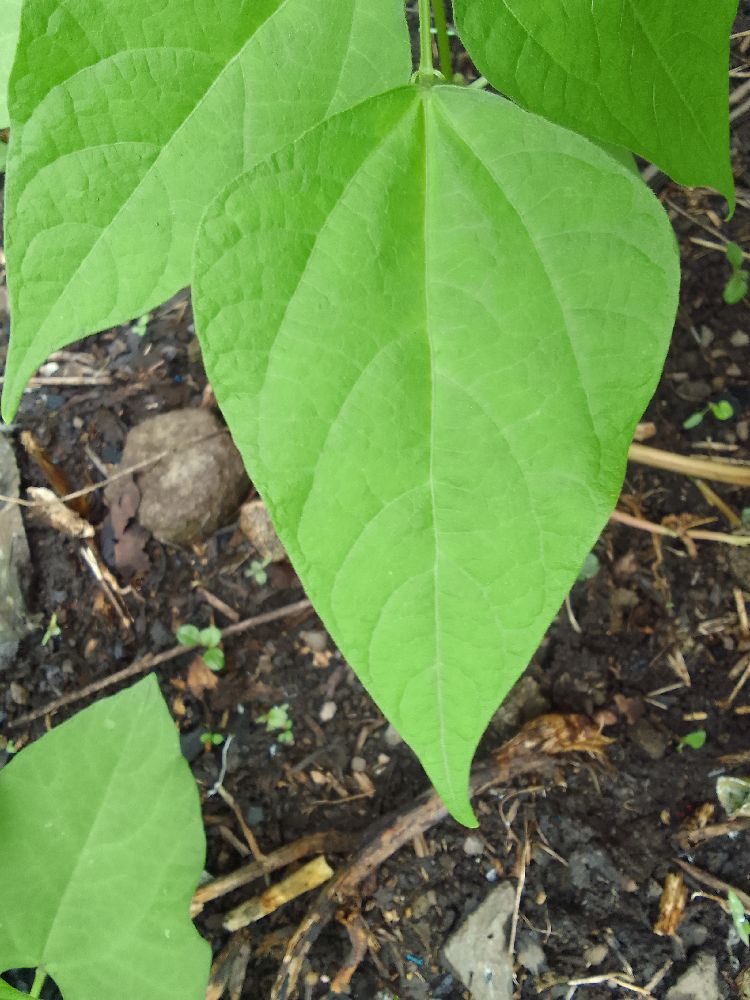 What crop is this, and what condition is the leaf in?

common bean, healthy
